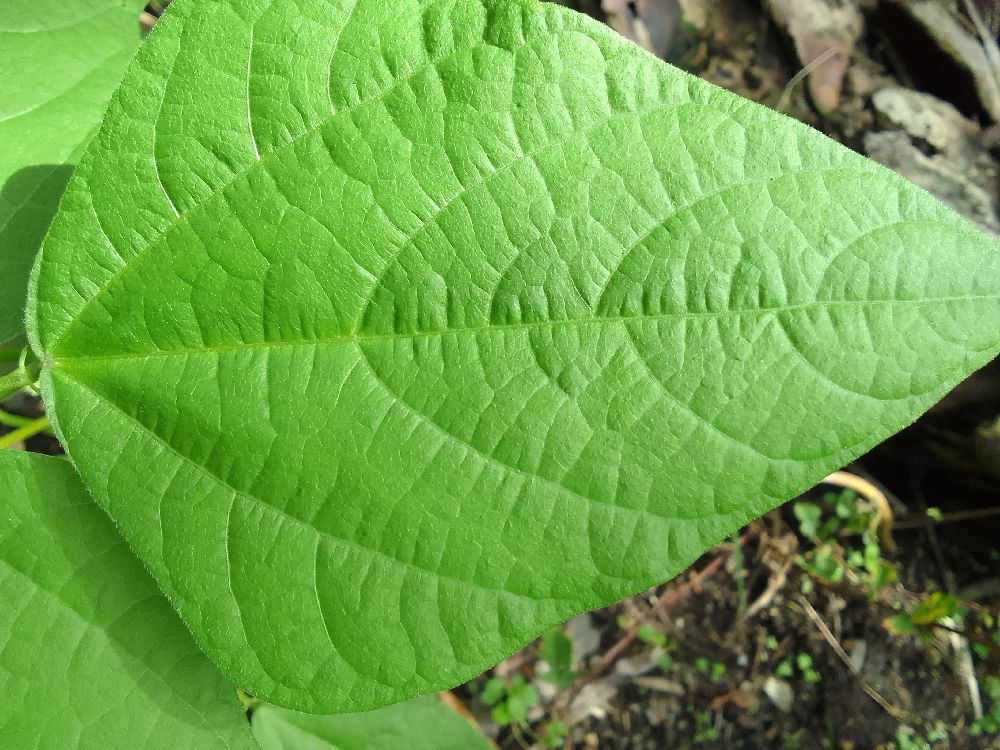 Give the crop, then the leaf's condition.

common bean, healthy
